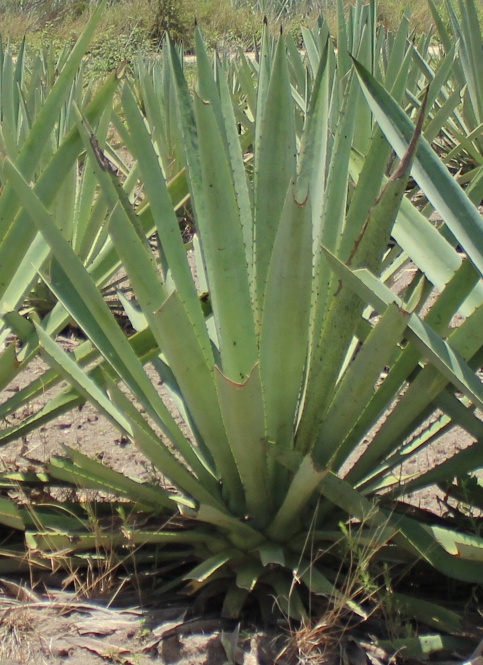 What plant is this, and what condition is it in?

agave, yellow
